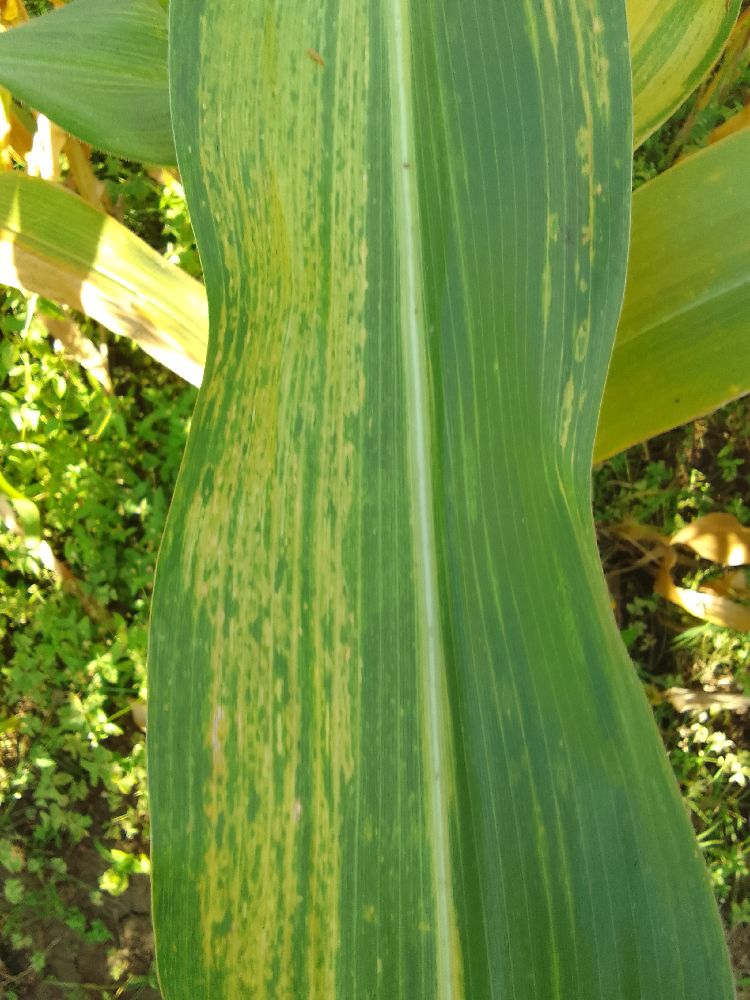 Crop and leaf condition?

maize, maize lethal necrosis
